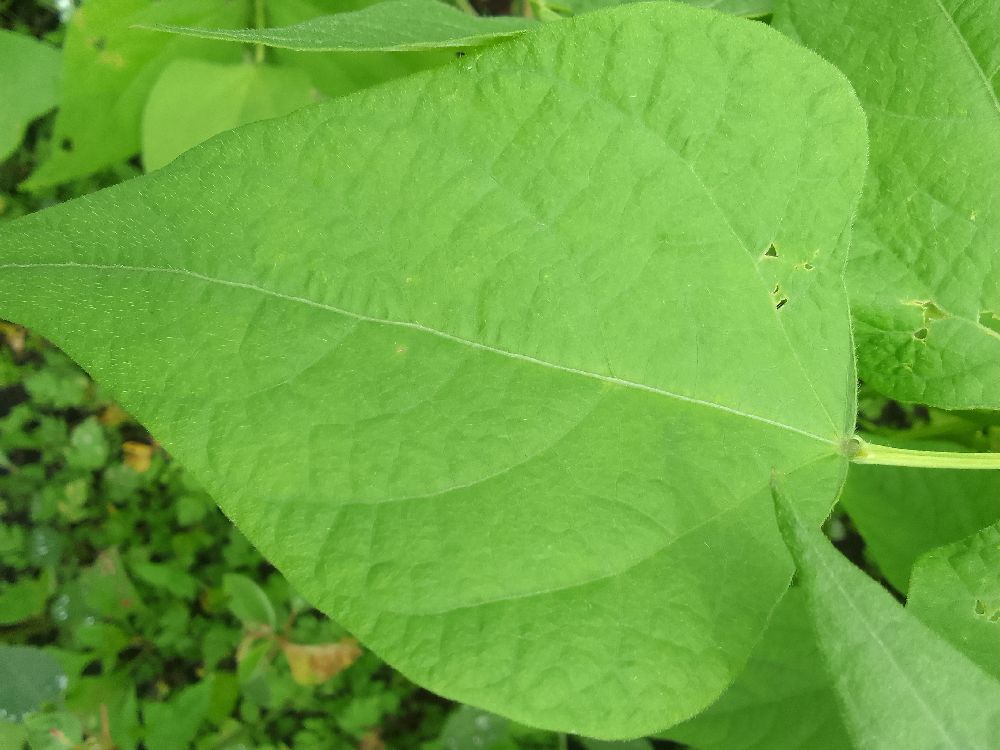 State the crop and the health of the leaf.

common bean, healthy
